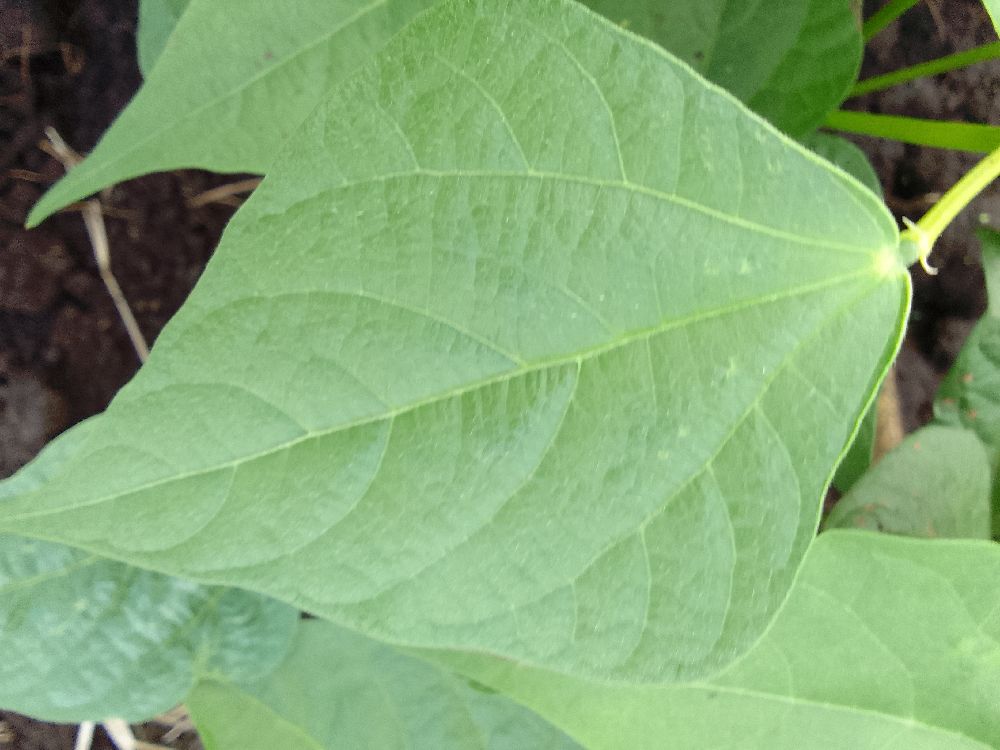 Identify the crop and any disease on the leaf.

common bean, healthy
